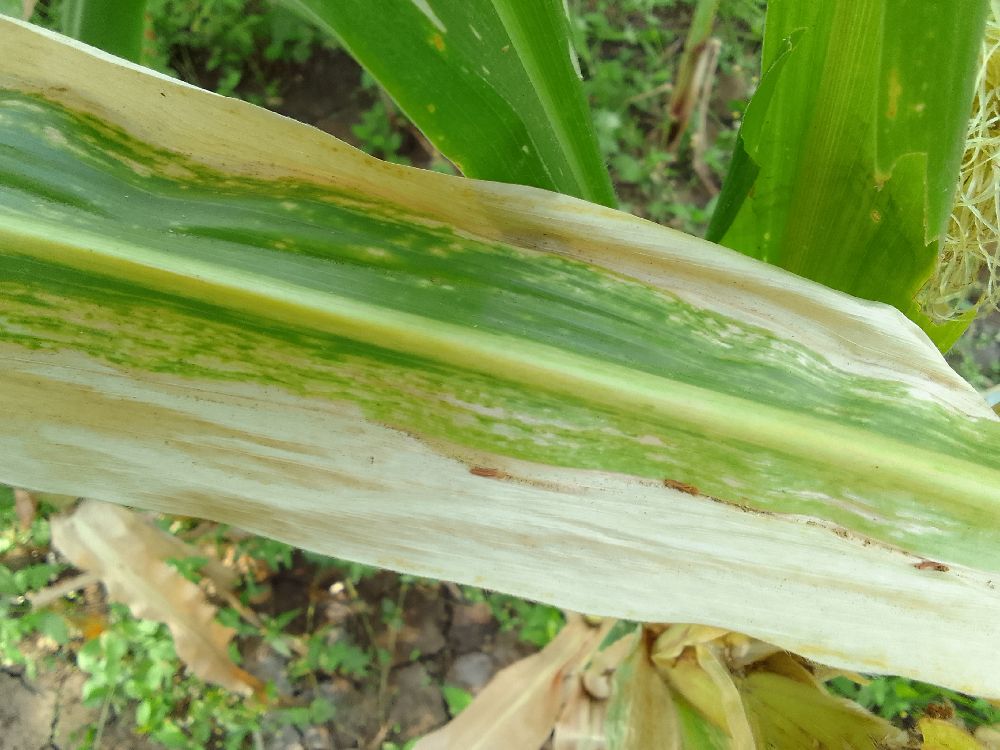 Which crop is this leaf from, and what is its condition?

maize, maize lethal necrosis
